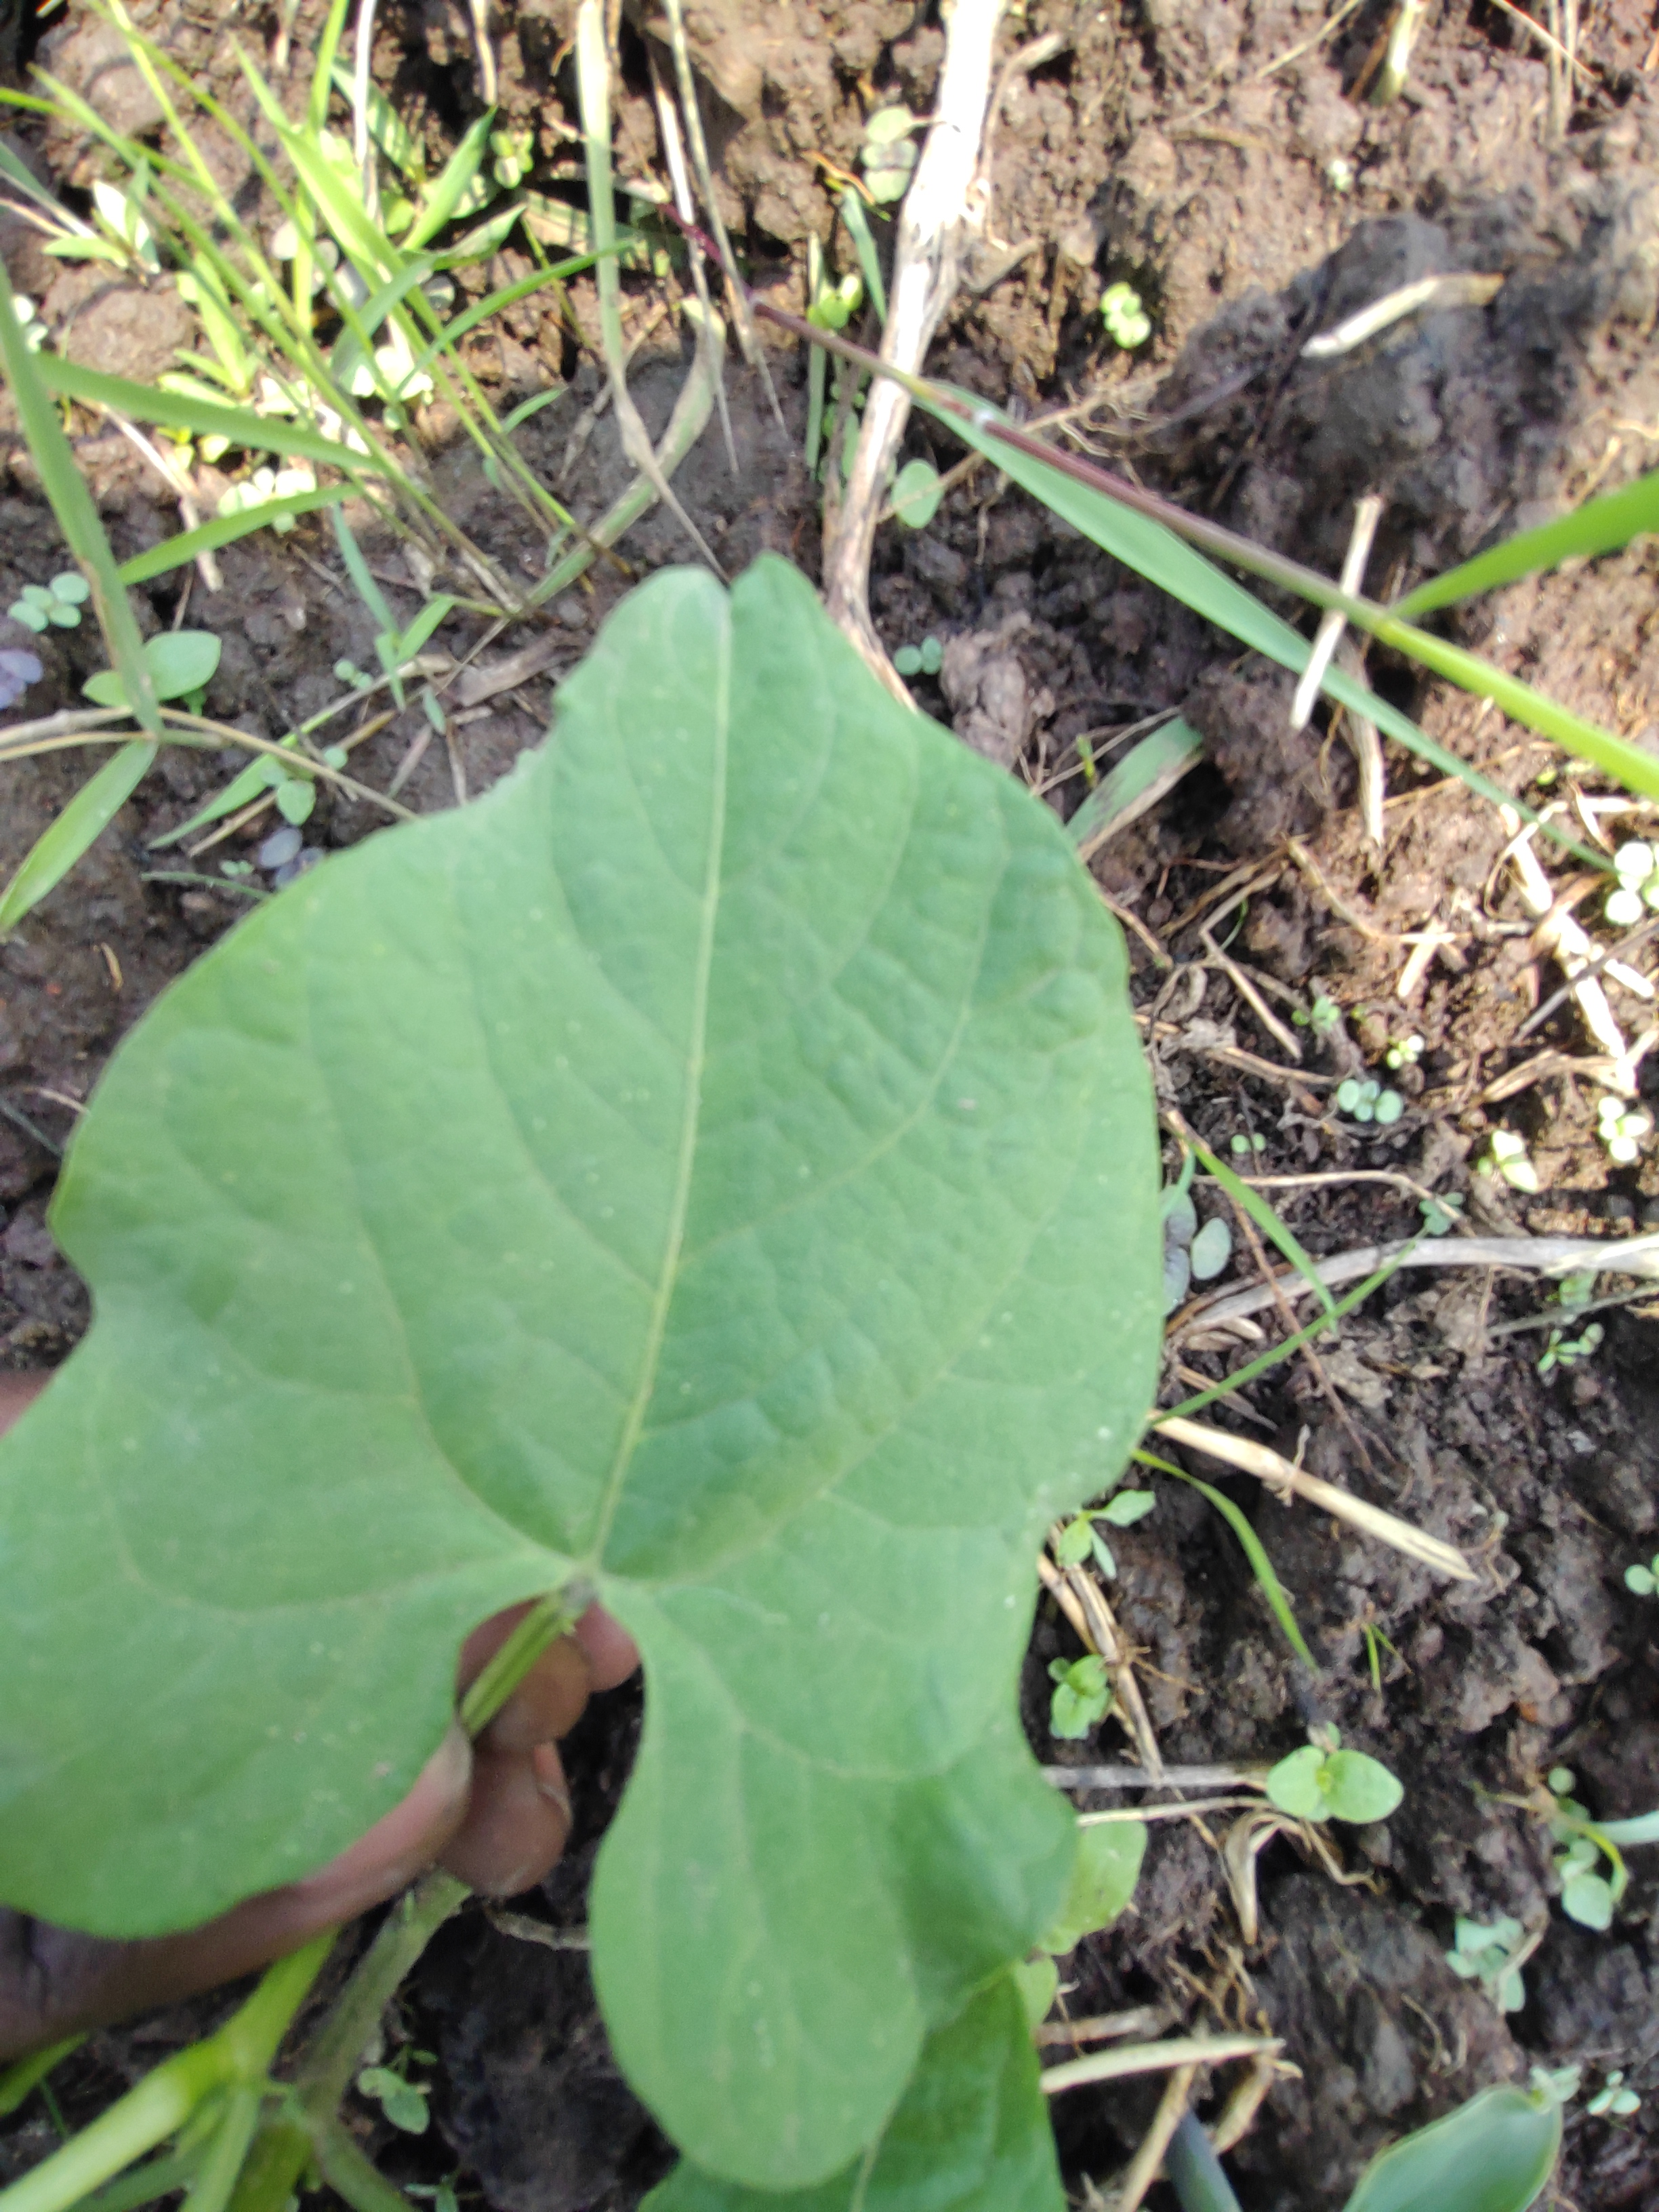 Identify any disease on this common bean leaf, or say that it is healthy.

healthy
